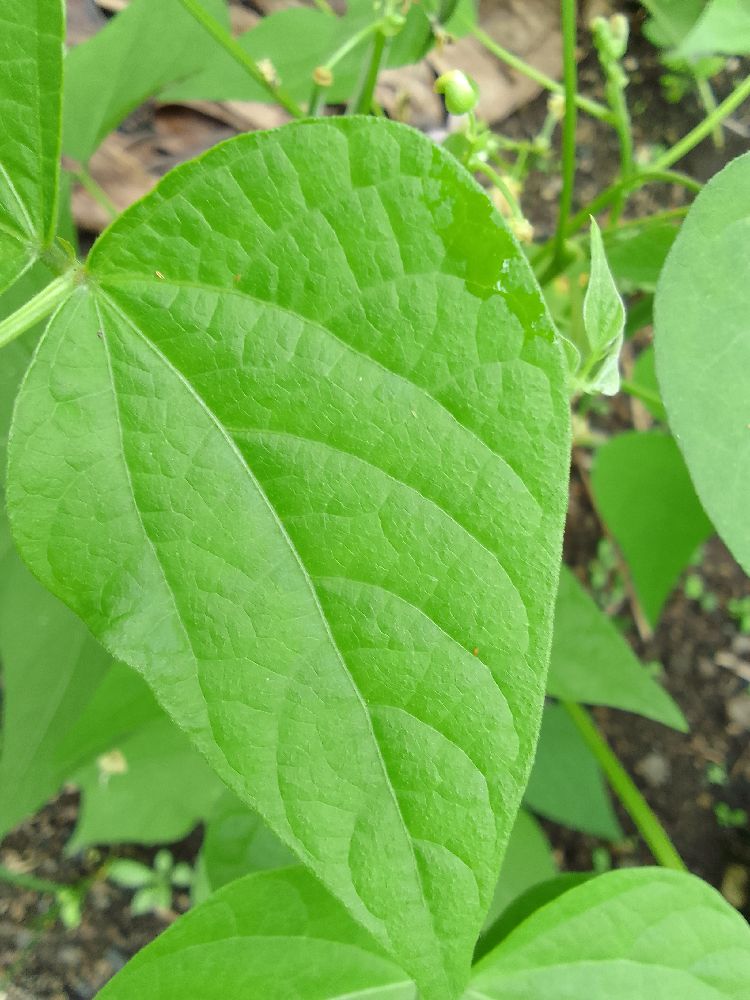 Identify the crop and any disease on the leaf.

common bean, healthy
